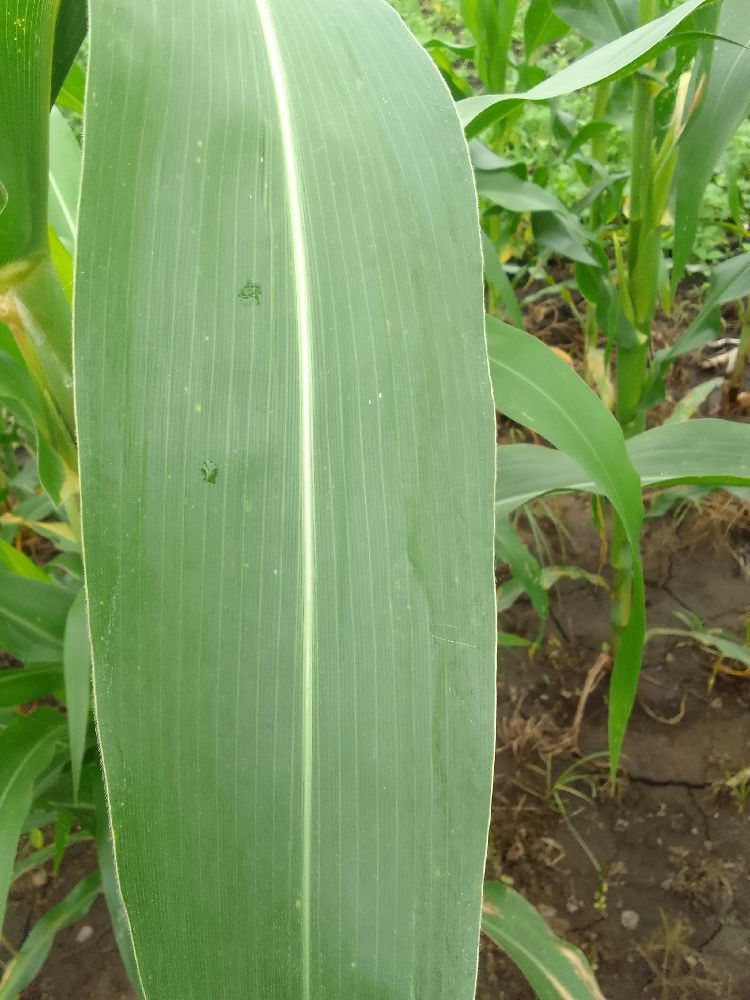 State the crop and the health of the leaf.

maize, healthy
